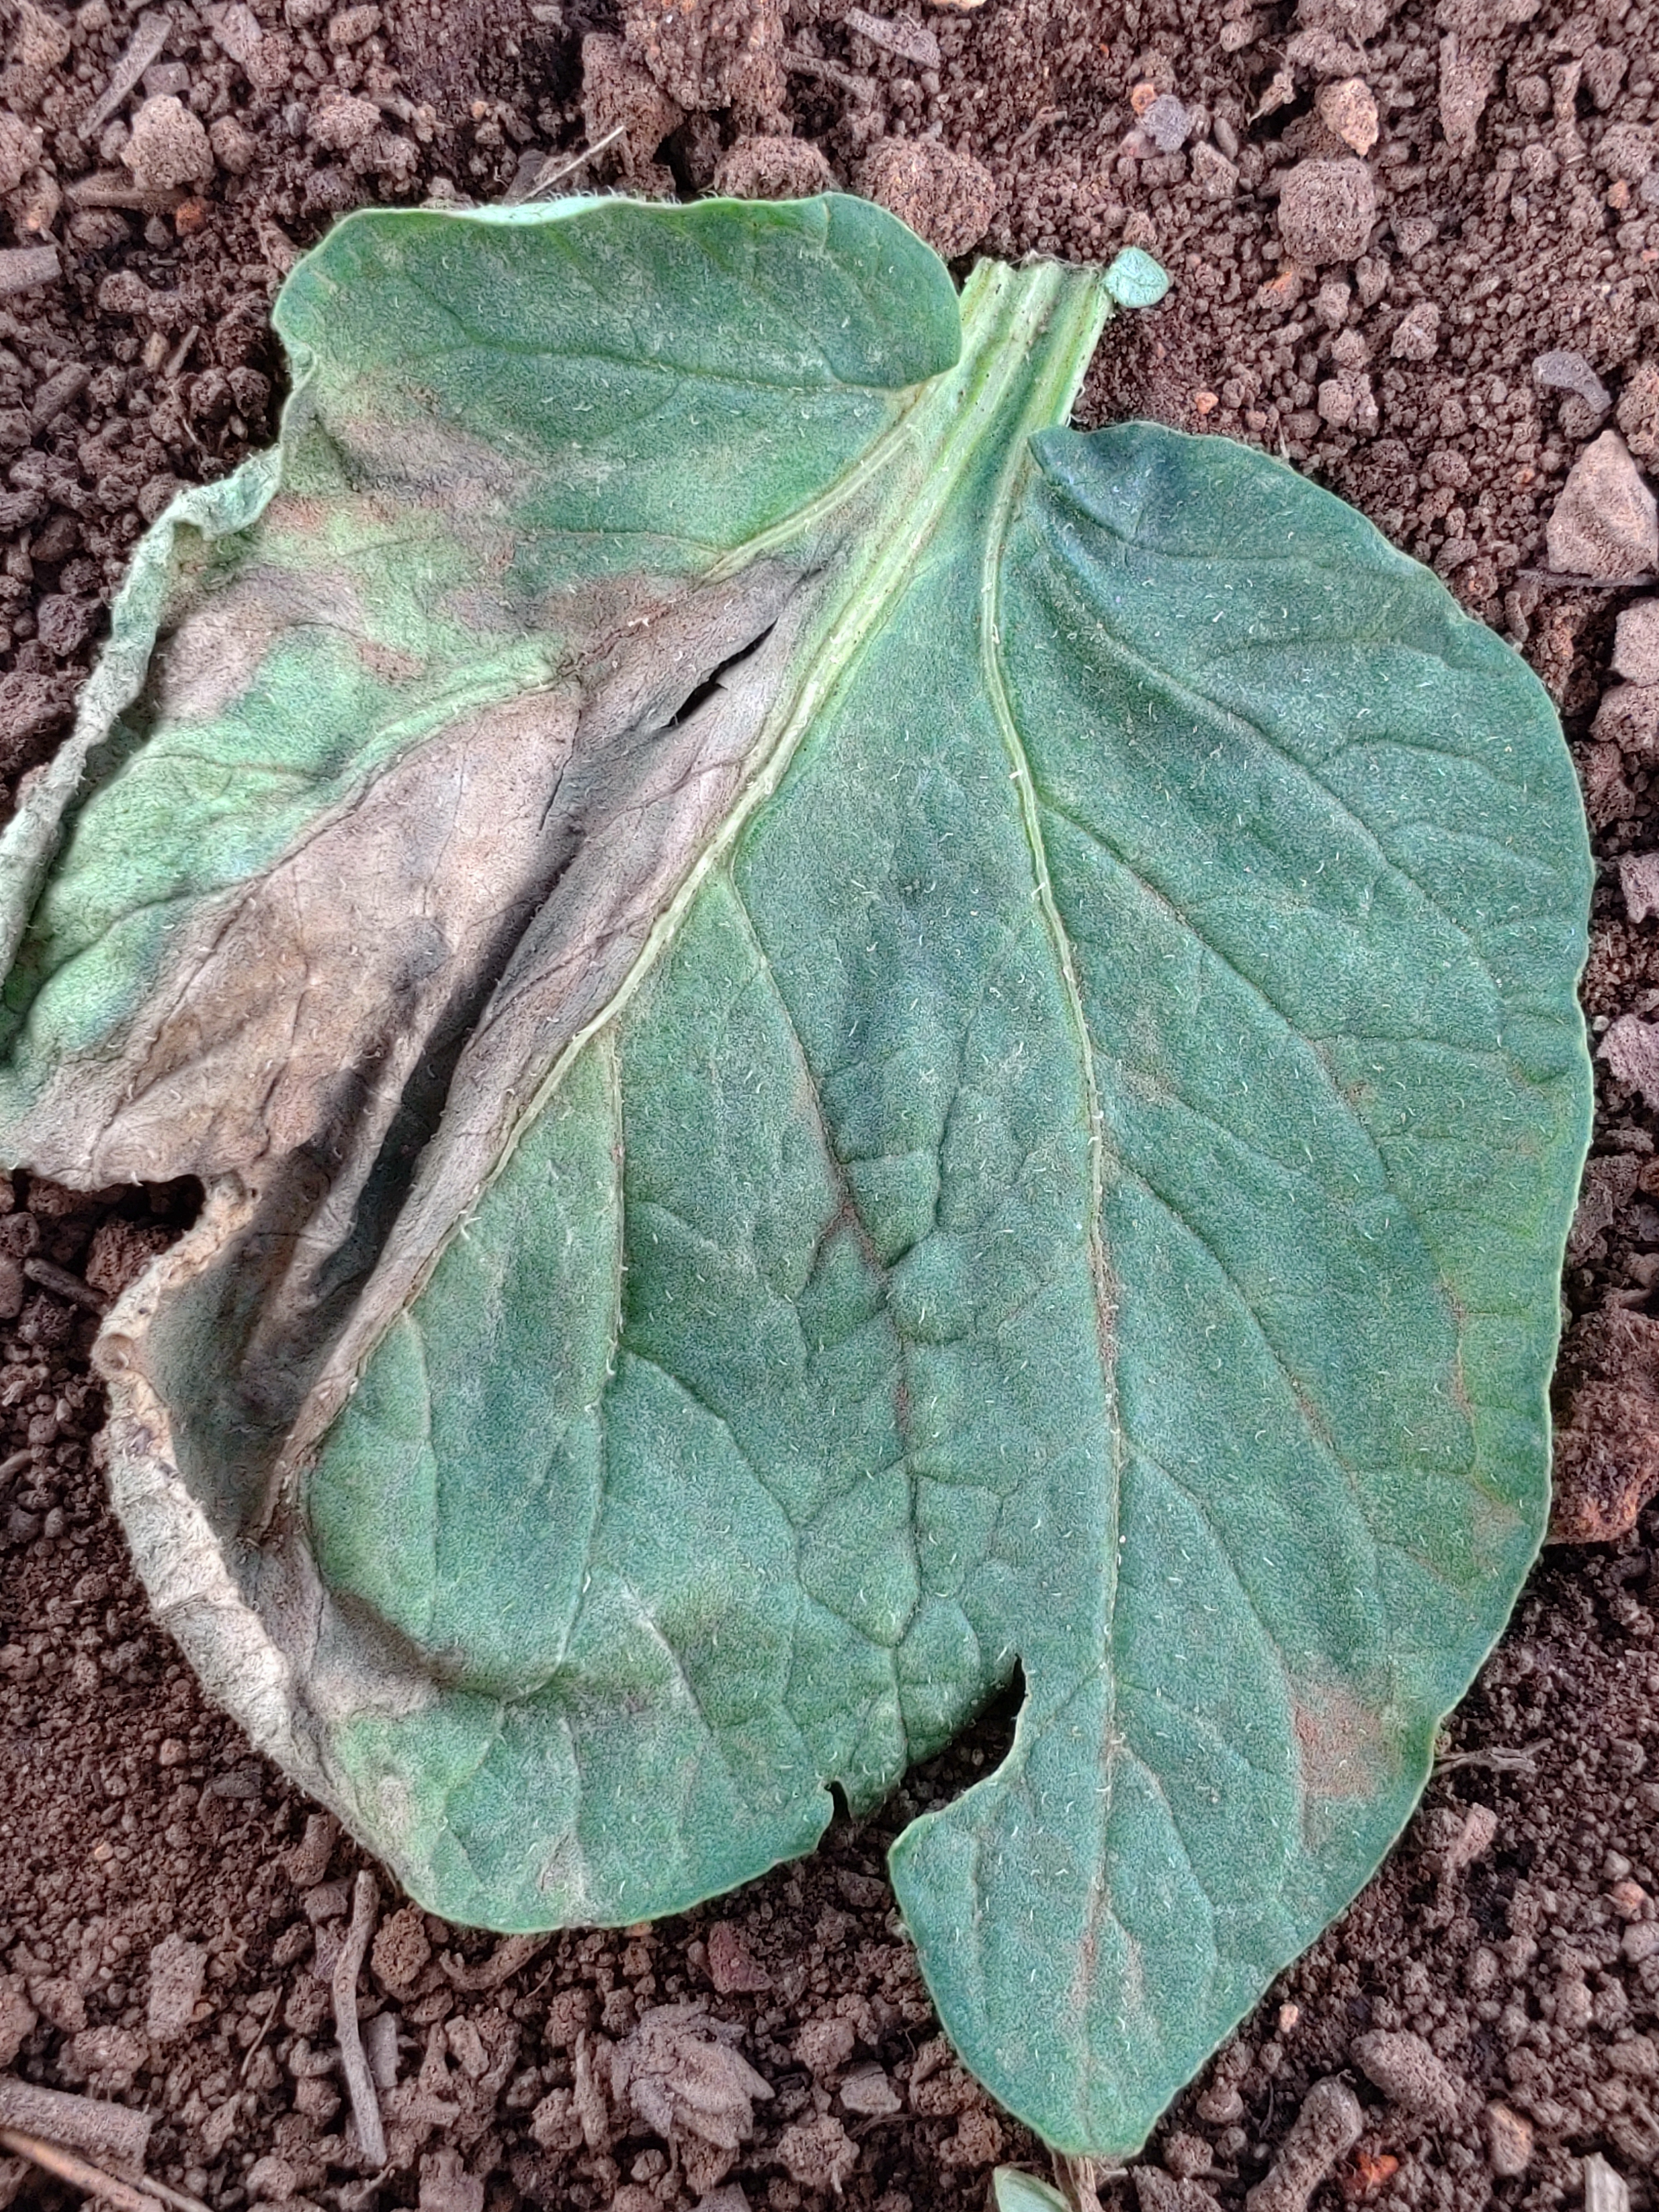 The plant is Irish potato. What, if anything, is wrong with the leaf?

early blight
